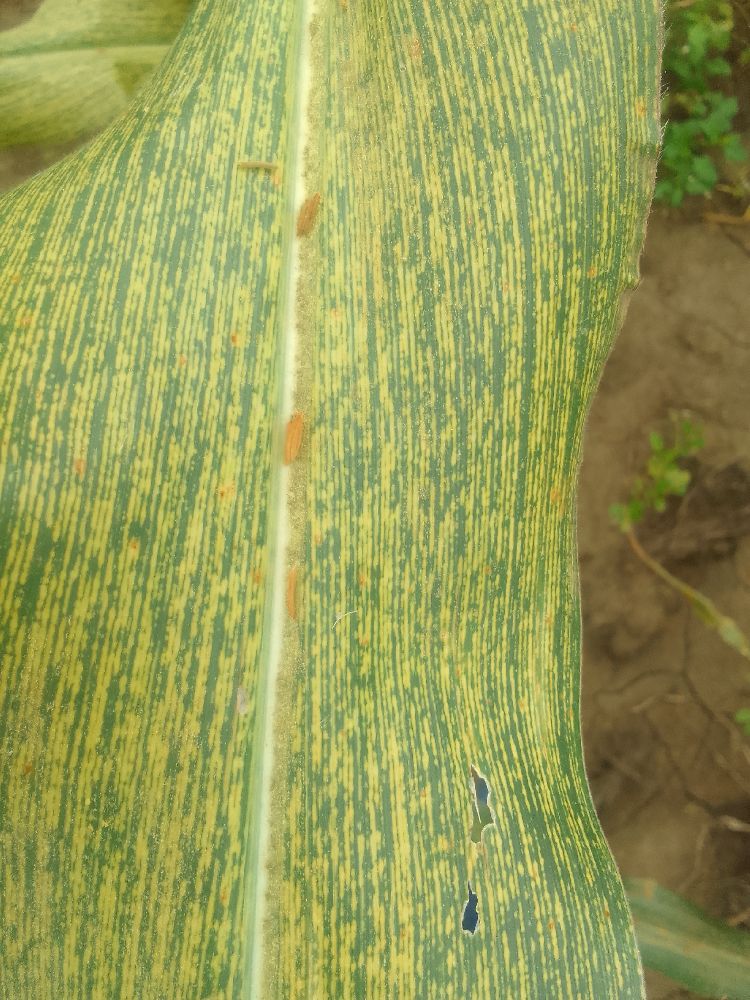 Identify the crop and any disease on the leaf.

maize, maize streak virus
